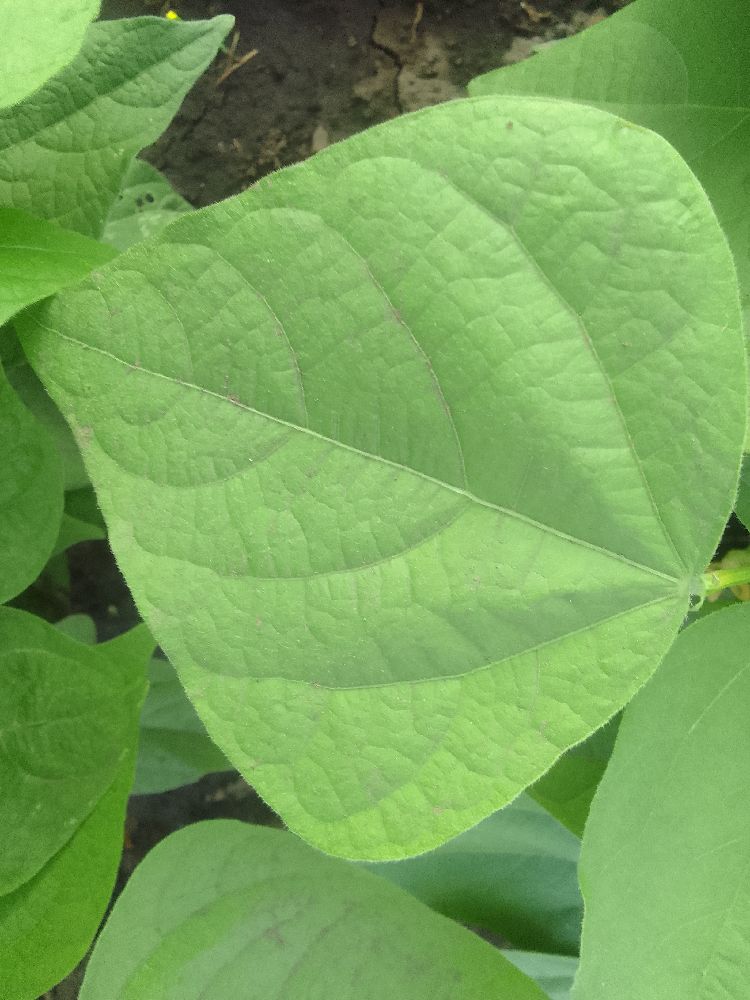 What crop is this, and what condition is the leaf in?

common bean, healthy
